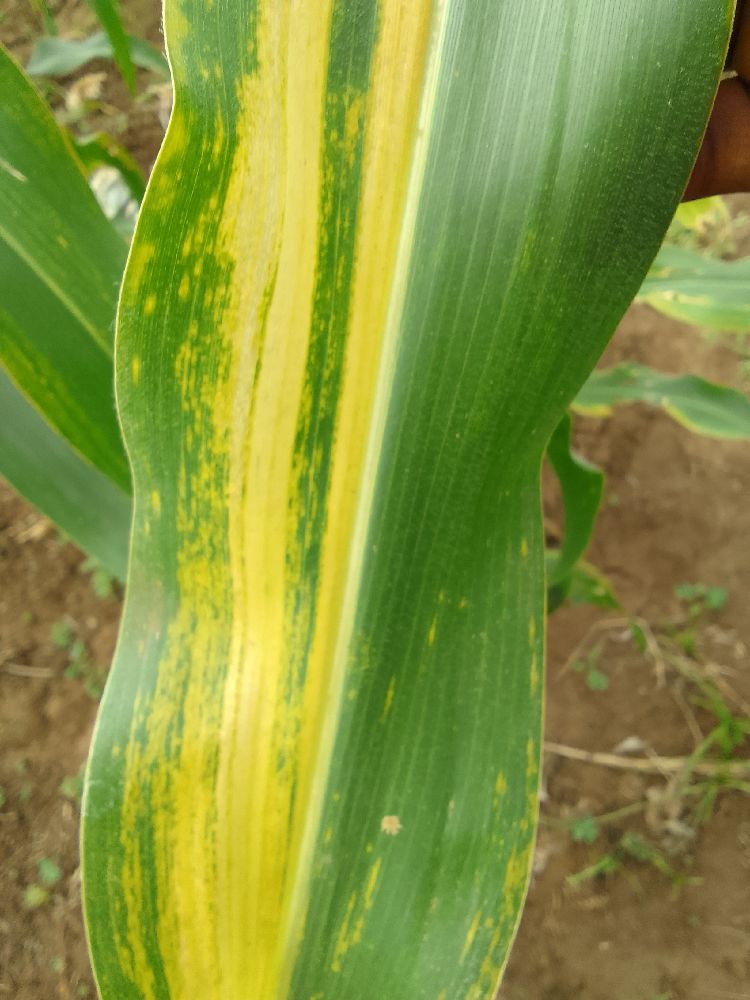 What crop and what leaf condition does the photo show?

maize, maize lethal necrosis
